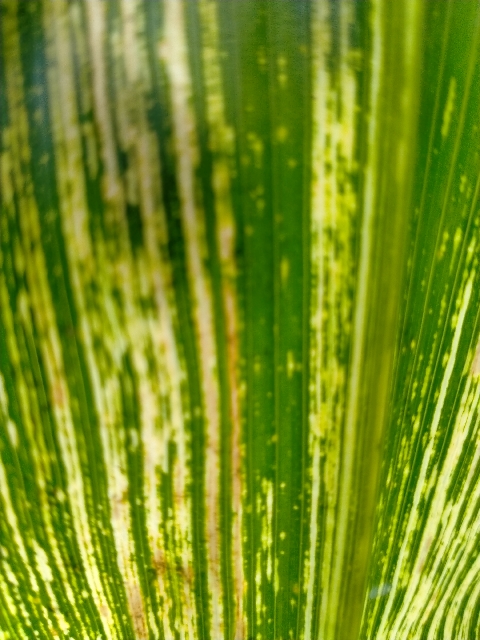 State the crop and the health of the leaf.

maize, maize streak virus
